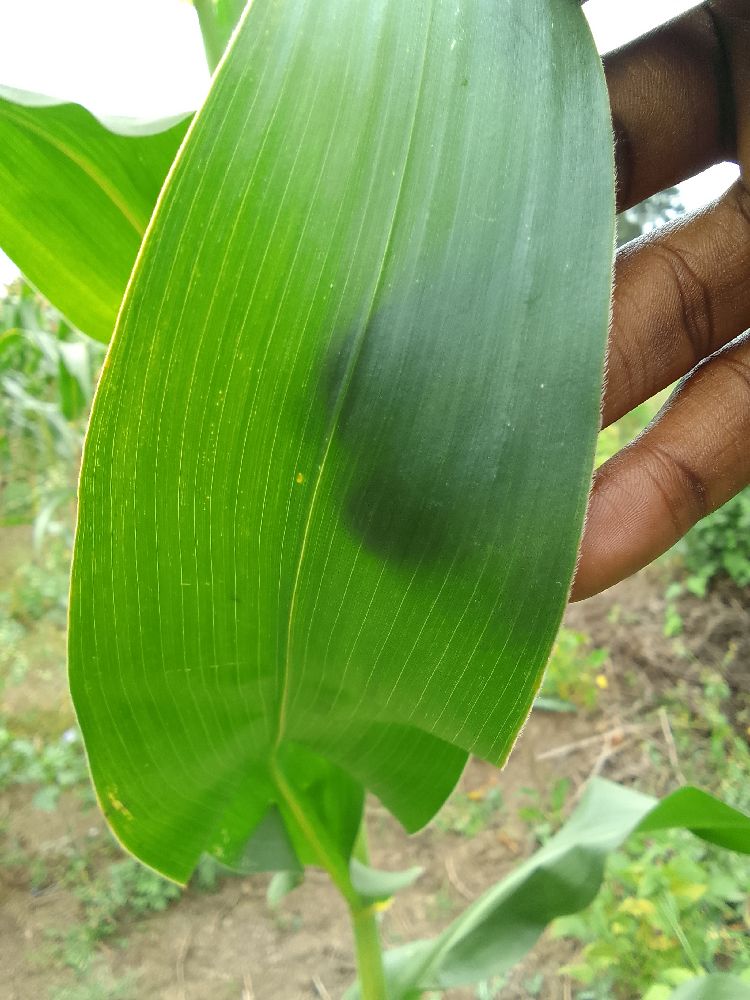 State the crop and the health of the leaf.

maize, healthy
